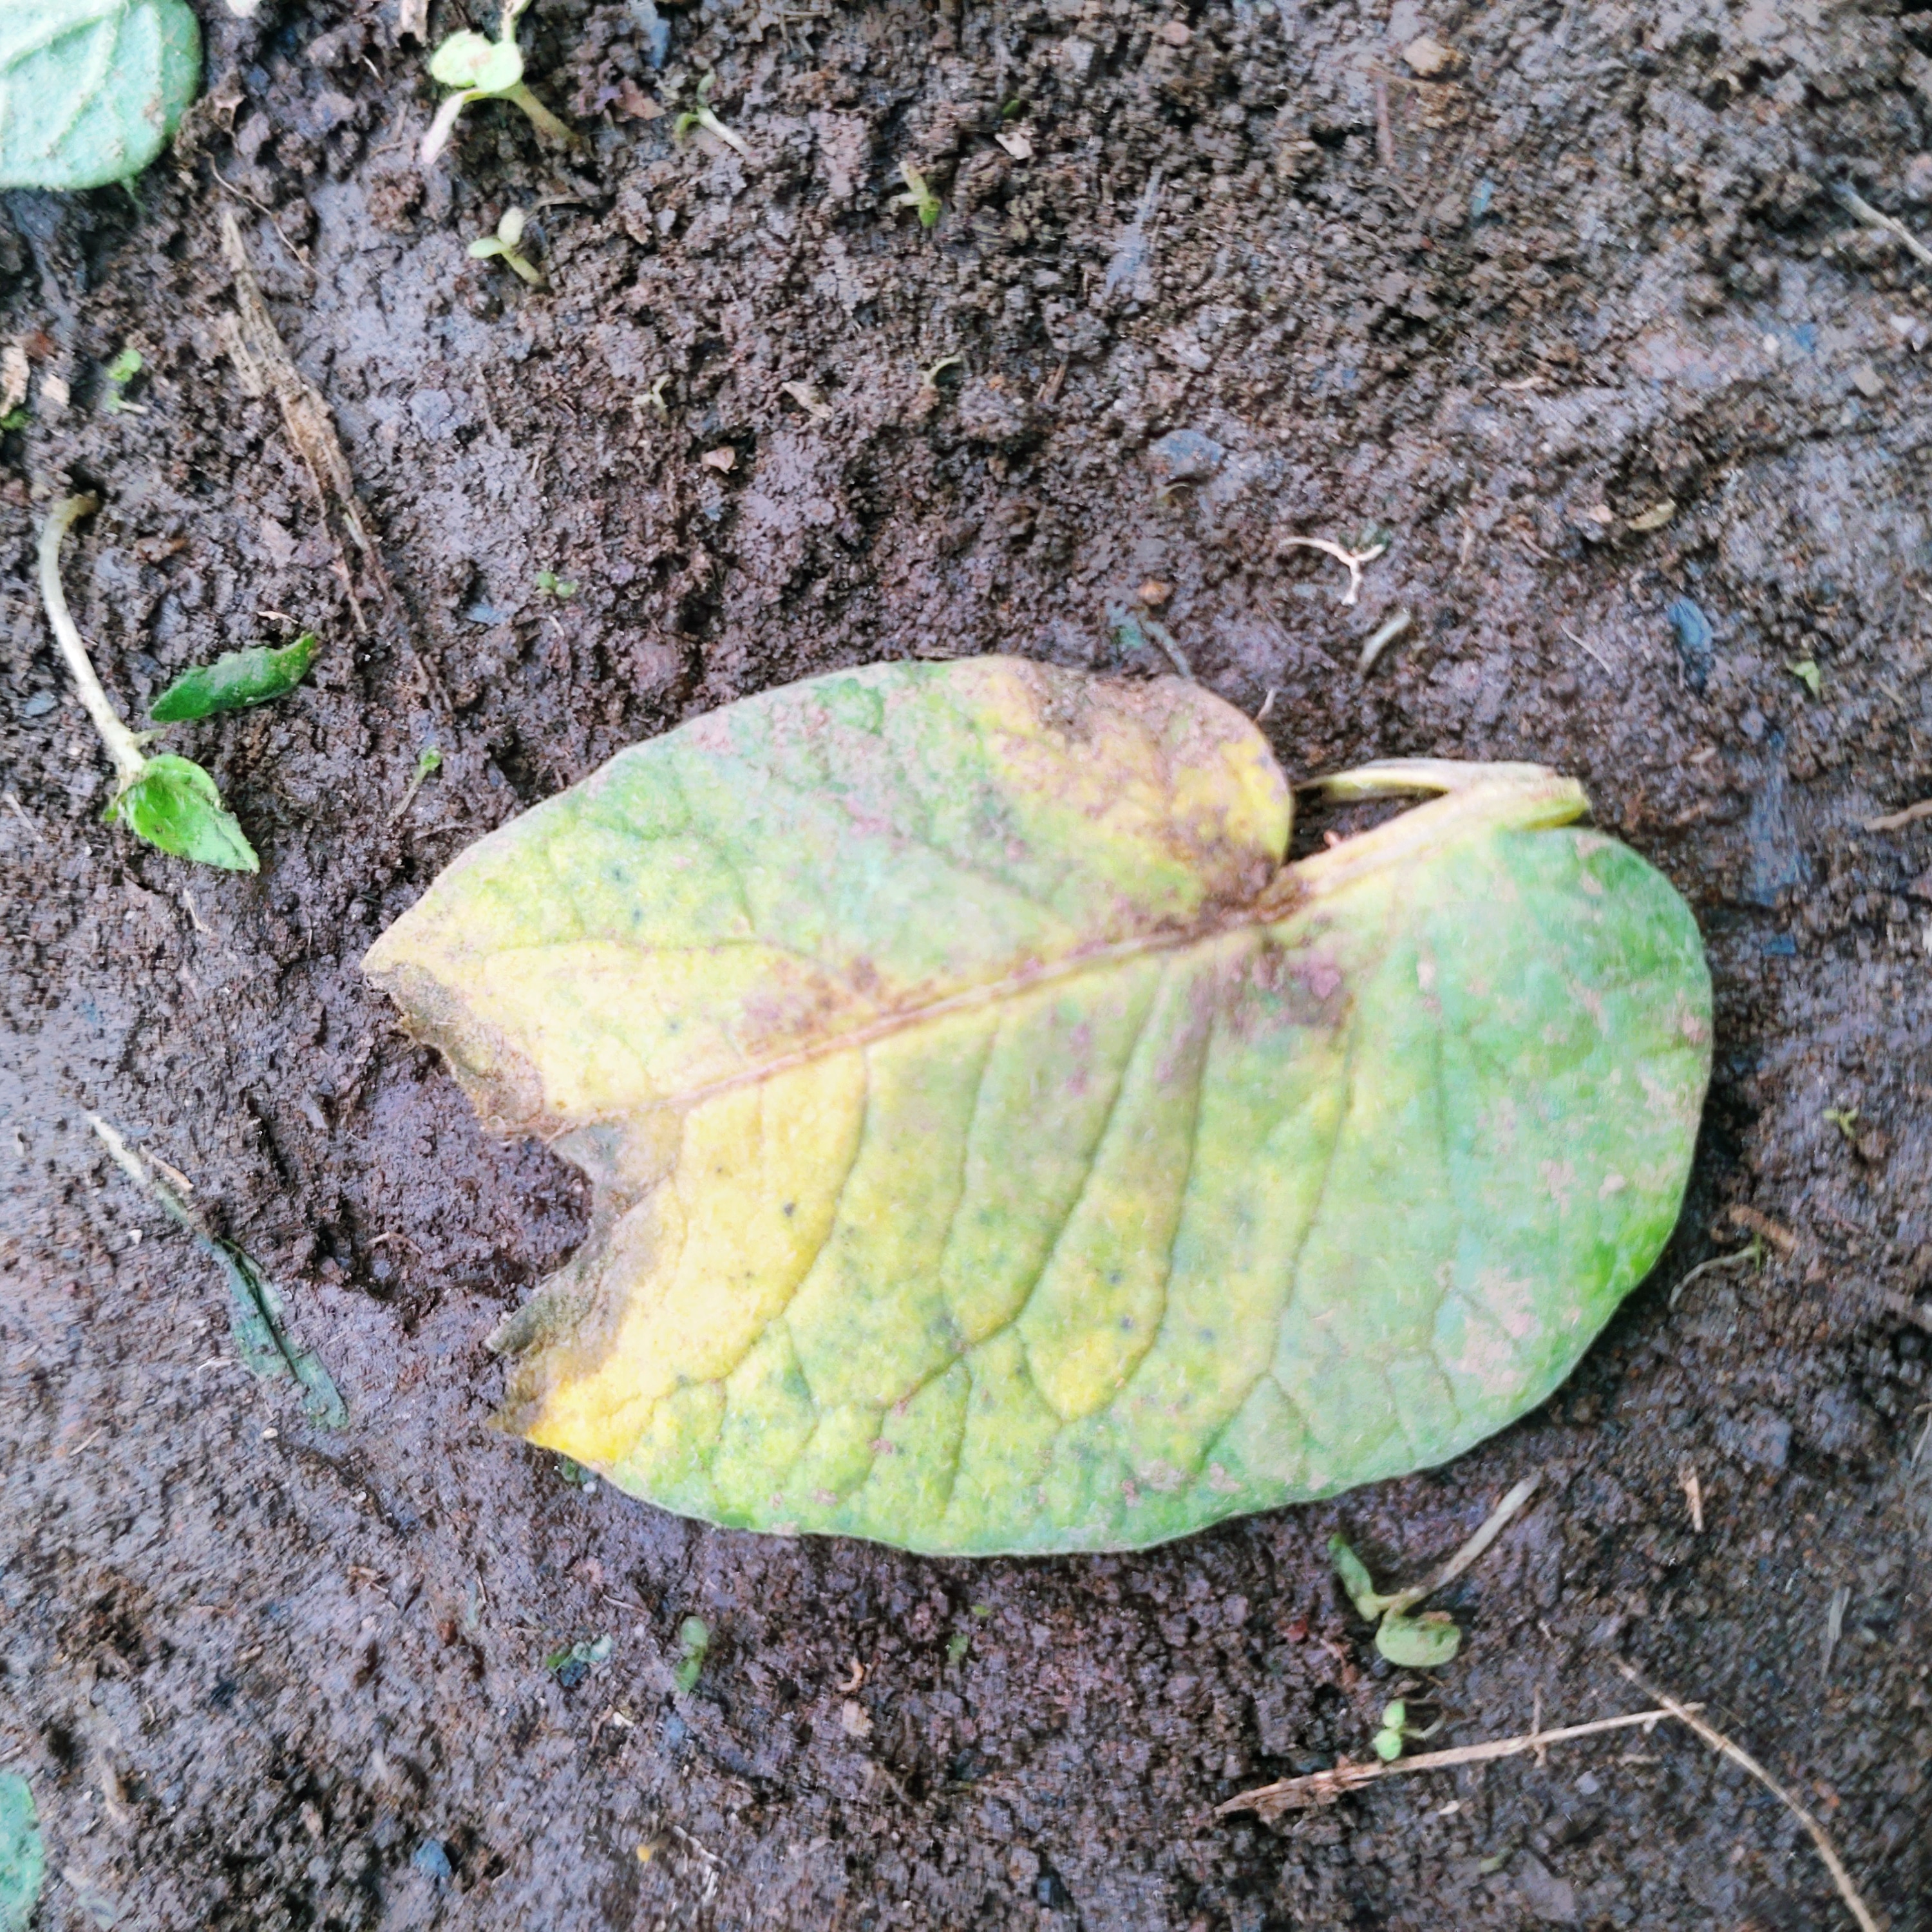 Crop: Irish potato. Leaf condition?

late blight
